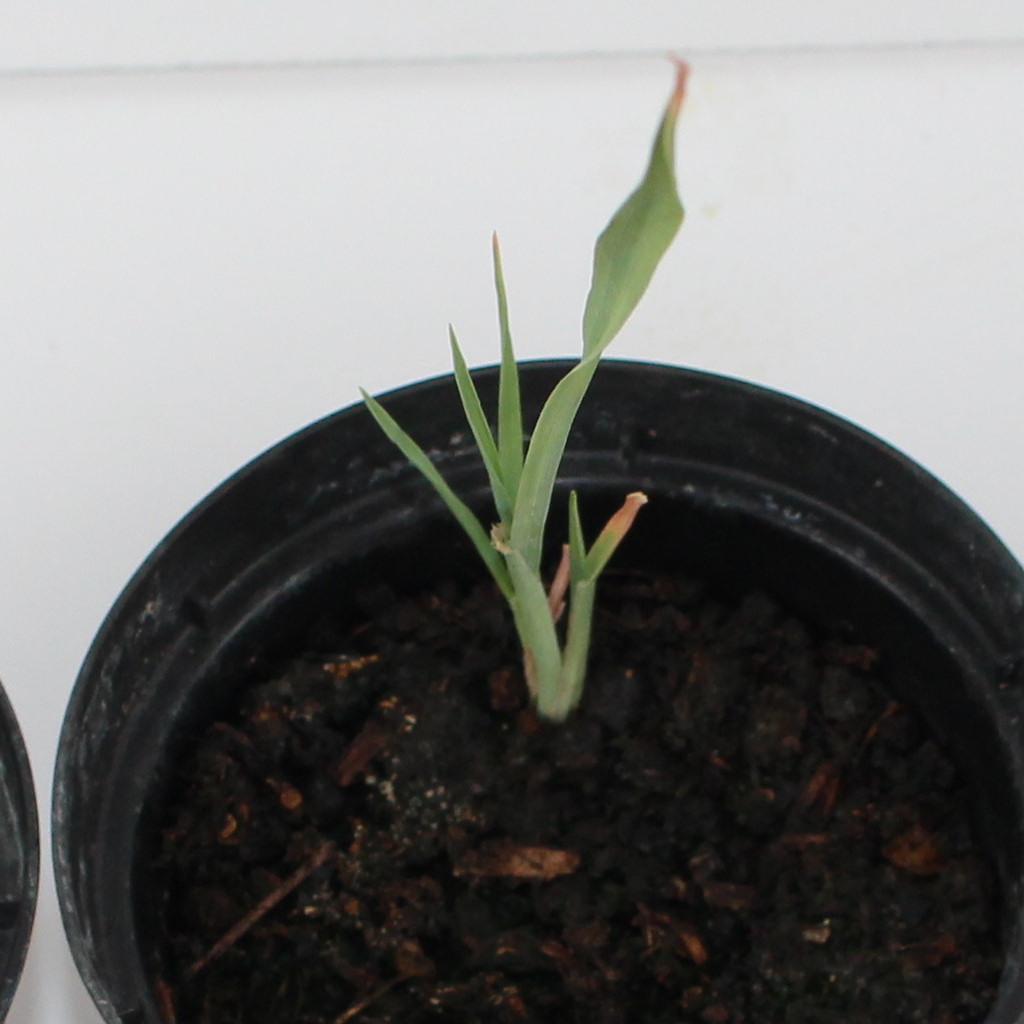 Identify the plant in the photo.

Avena sterilis
